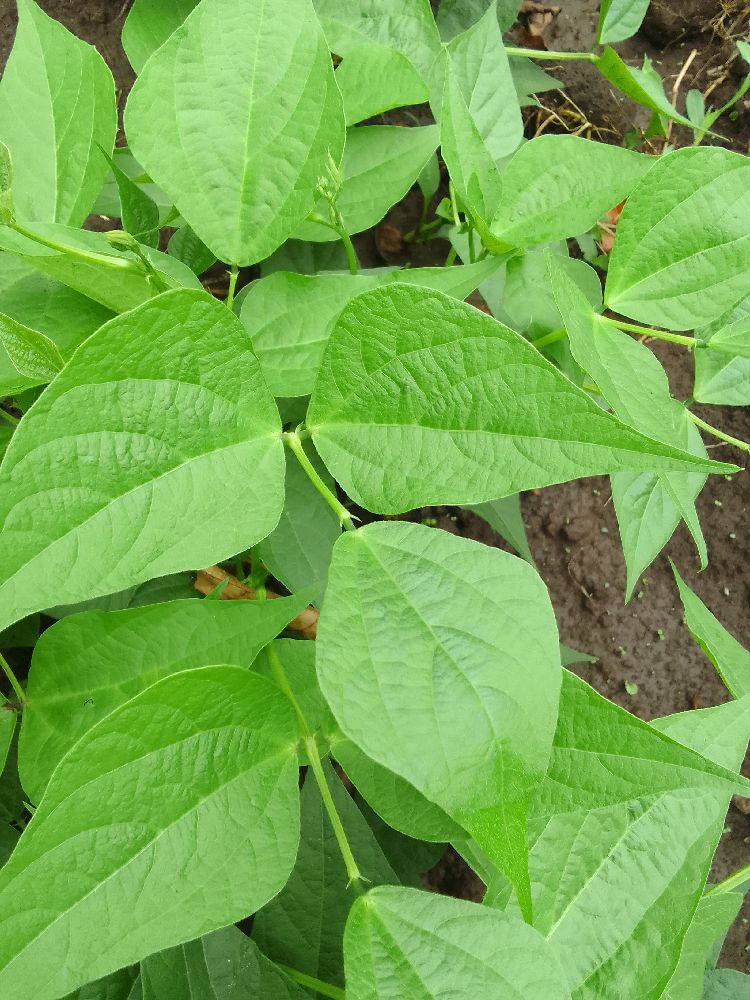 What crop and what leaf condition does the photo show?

common bean, healthy
